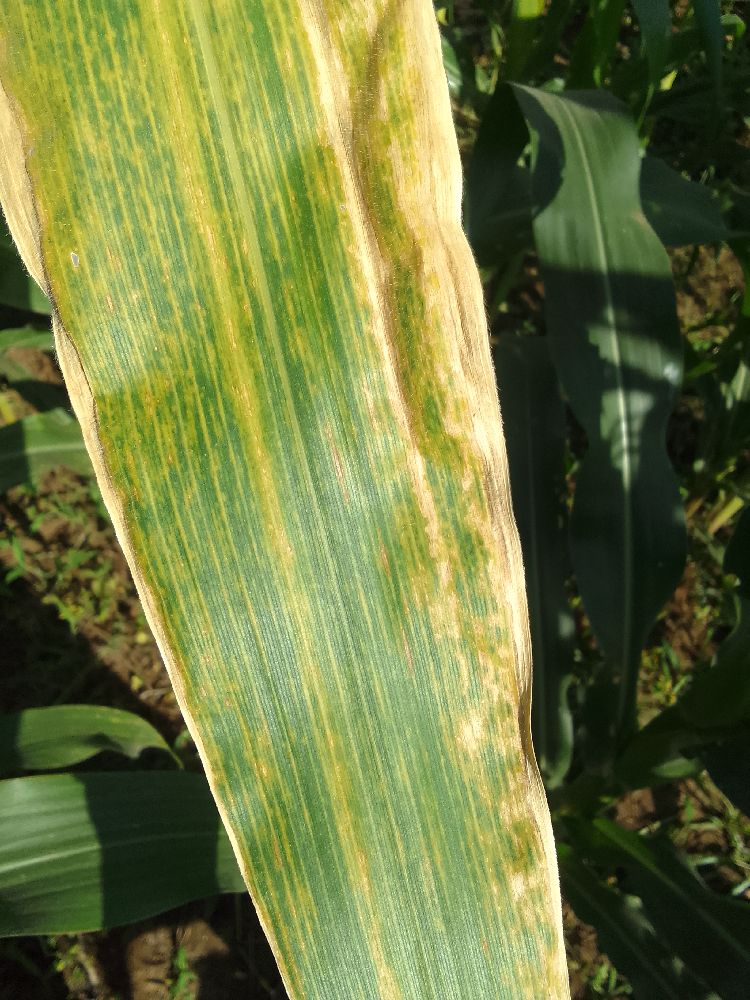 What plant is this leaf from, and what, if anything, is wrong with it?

maize, maize lethal necrosis
